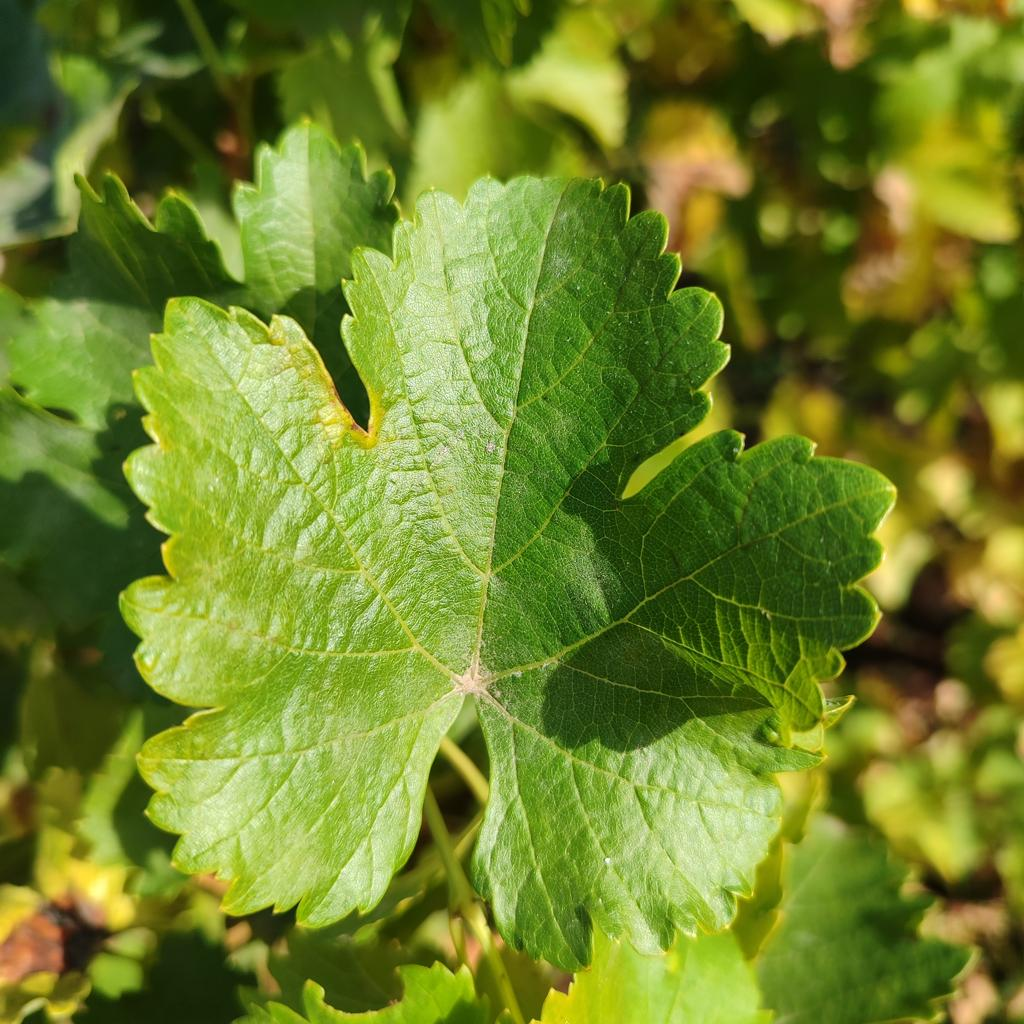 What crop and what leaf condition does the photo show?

grapevine, powdery mildew
